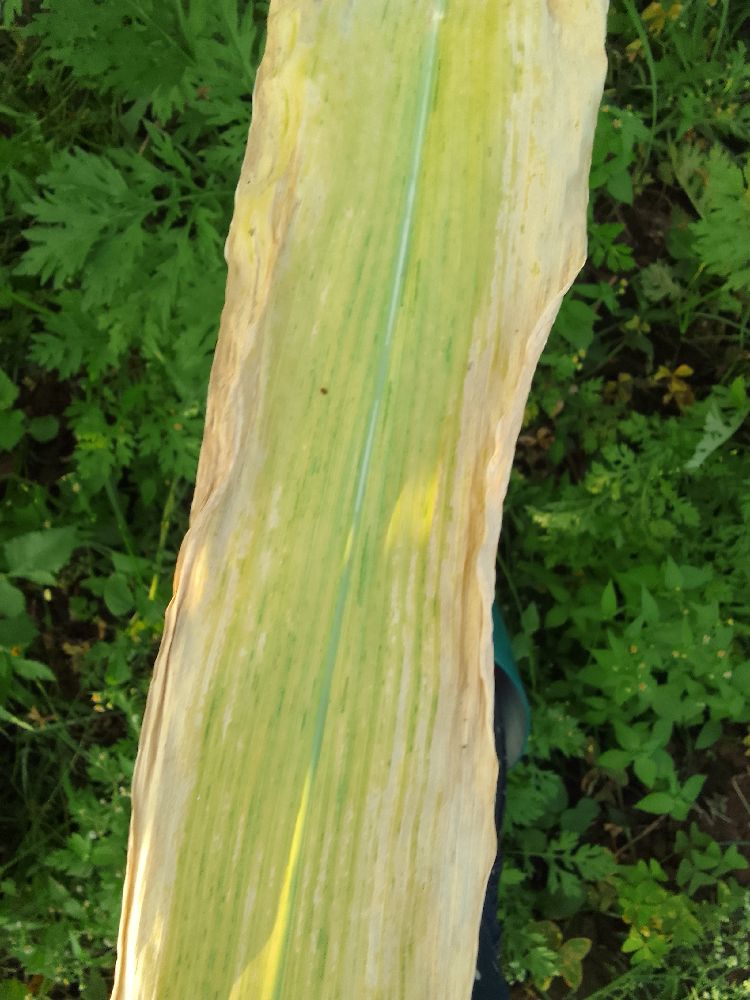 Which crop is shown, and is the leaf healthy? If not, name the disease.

maize, maize lethal necrosis
